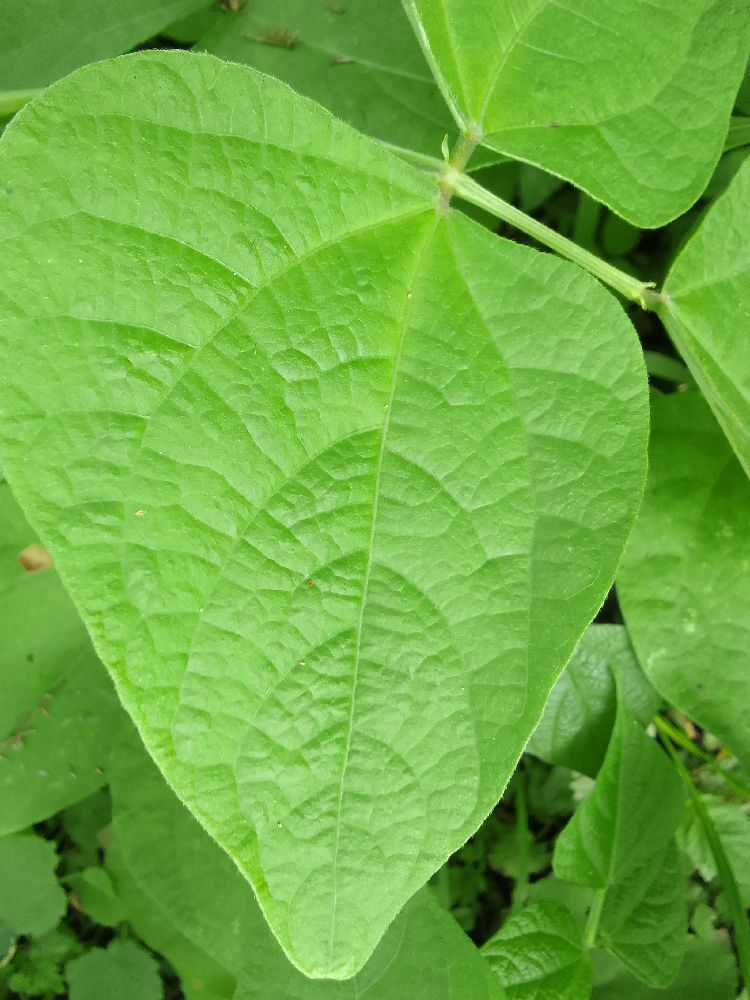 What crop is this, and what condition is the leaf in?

common bean, healthy
